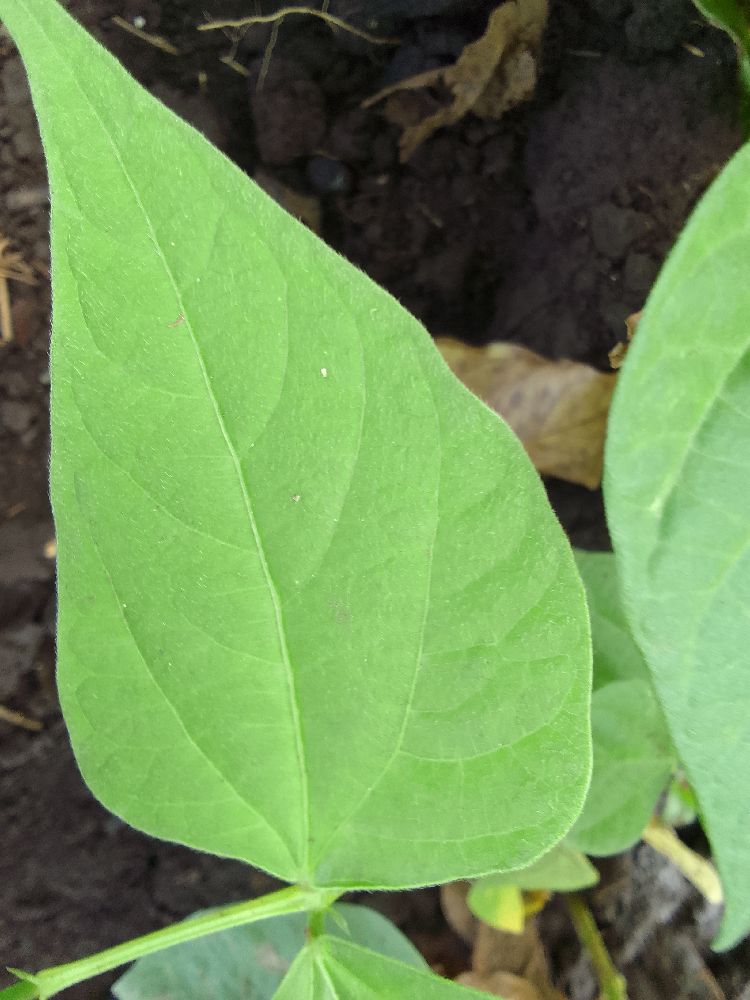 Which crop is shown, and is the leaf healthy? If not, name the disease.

common bean, healthy
